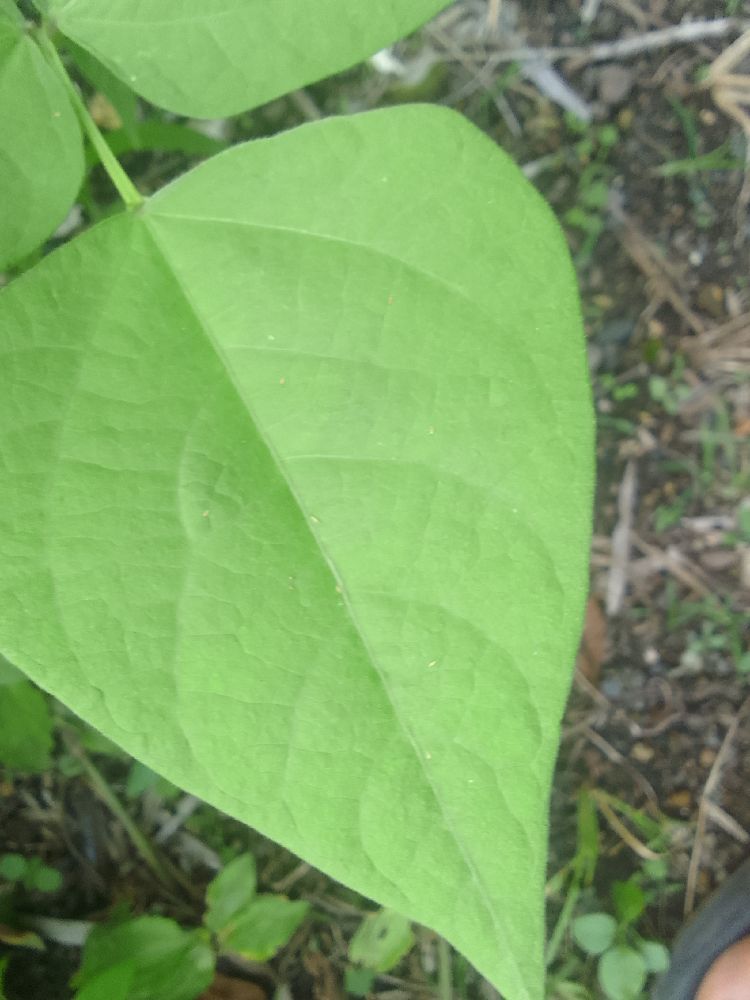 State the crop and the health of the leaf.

common bean, healthy
